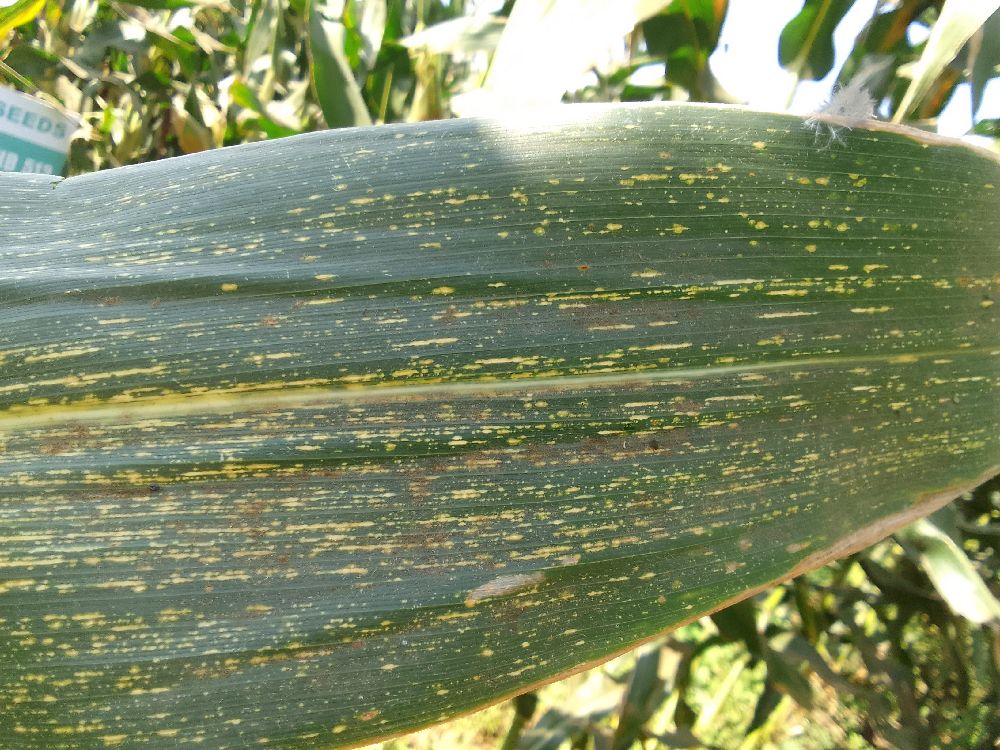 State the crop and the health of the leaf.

maize, maize streak virus
